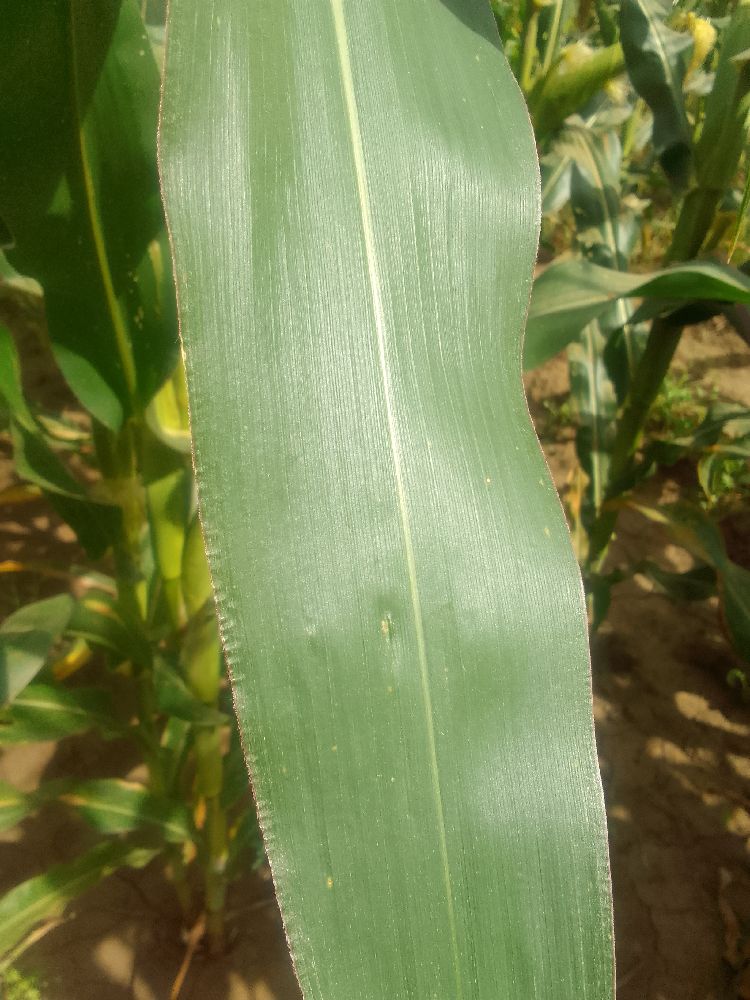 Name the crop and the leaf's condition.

maize, healthy
